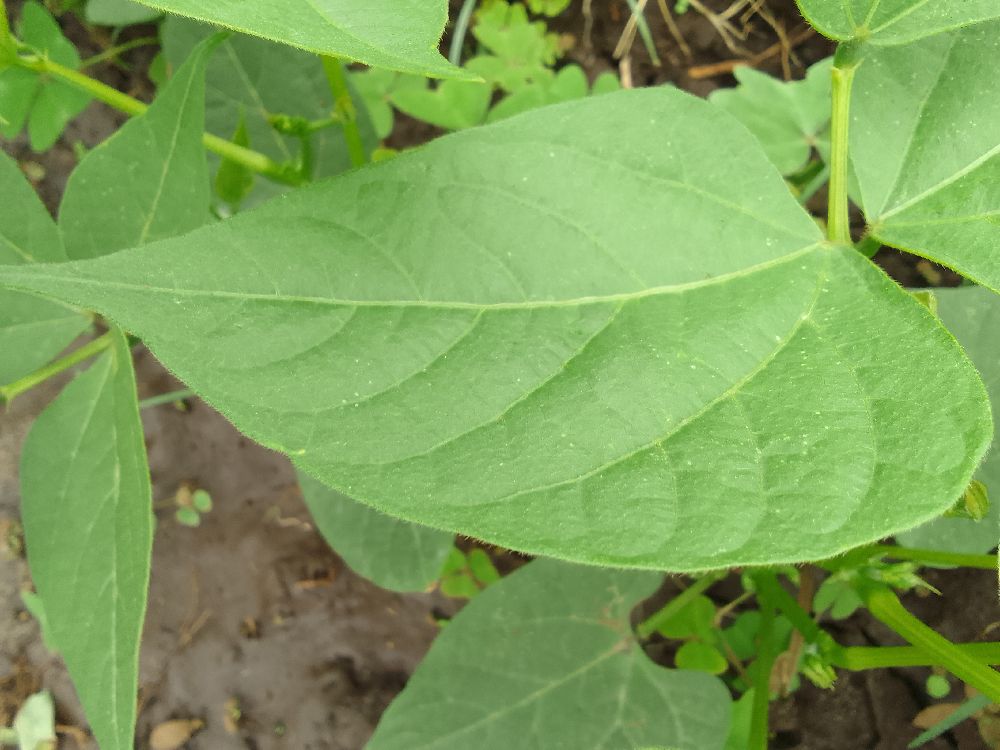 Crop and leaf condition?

common bean, healthy
